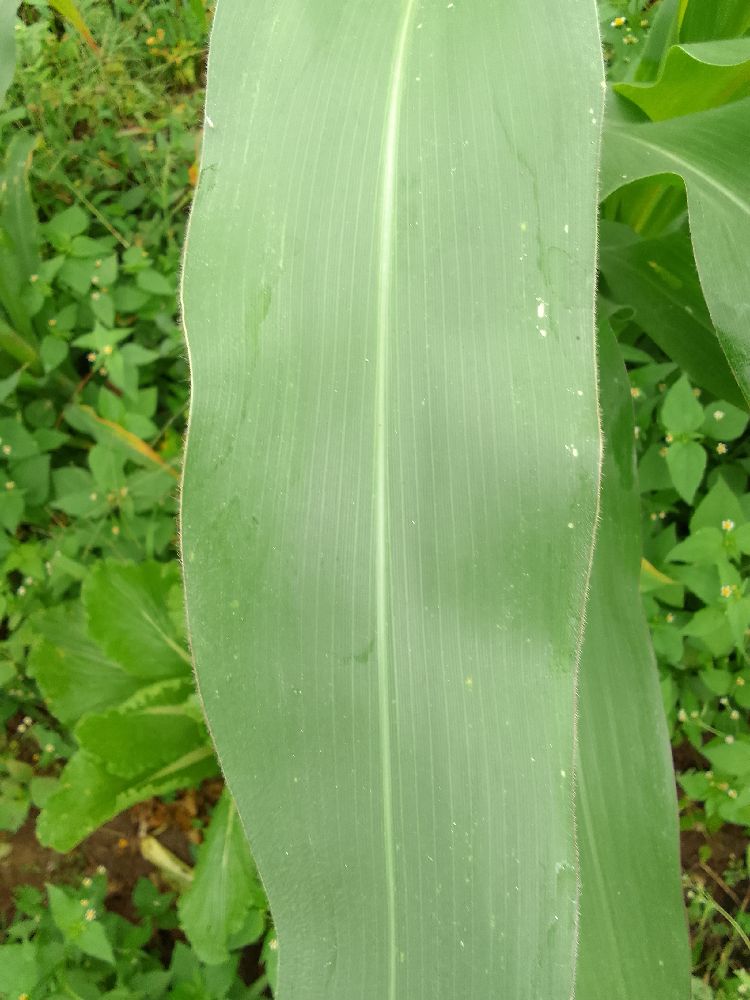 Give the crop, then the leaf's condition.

maize, healthy
